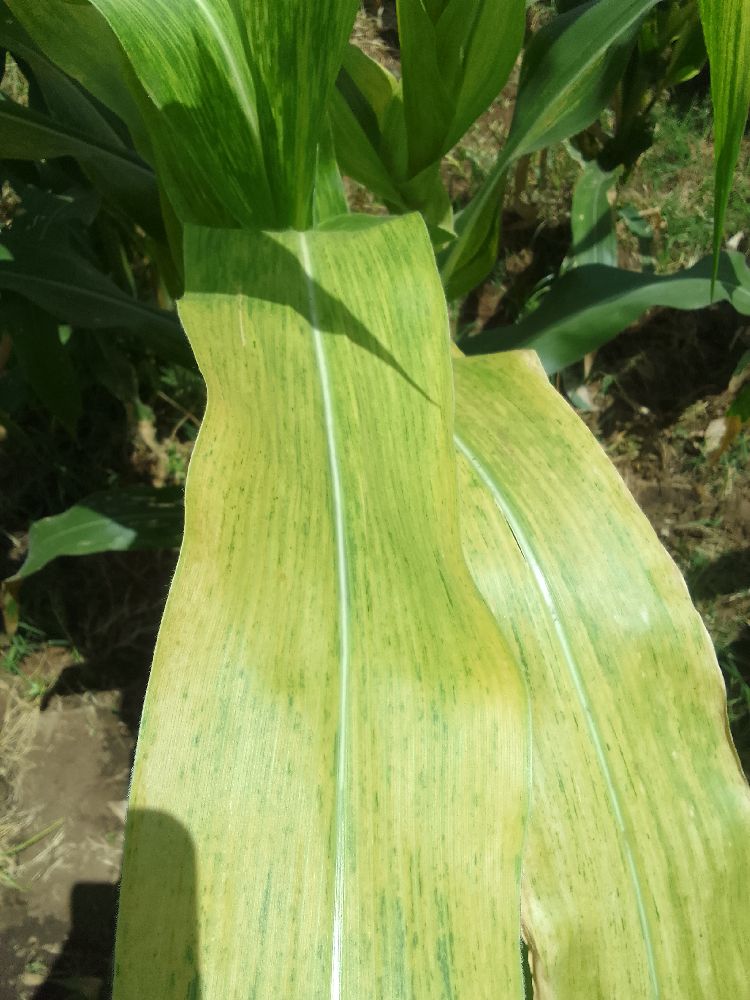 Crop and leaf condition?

maize, maize lethal necrosis
